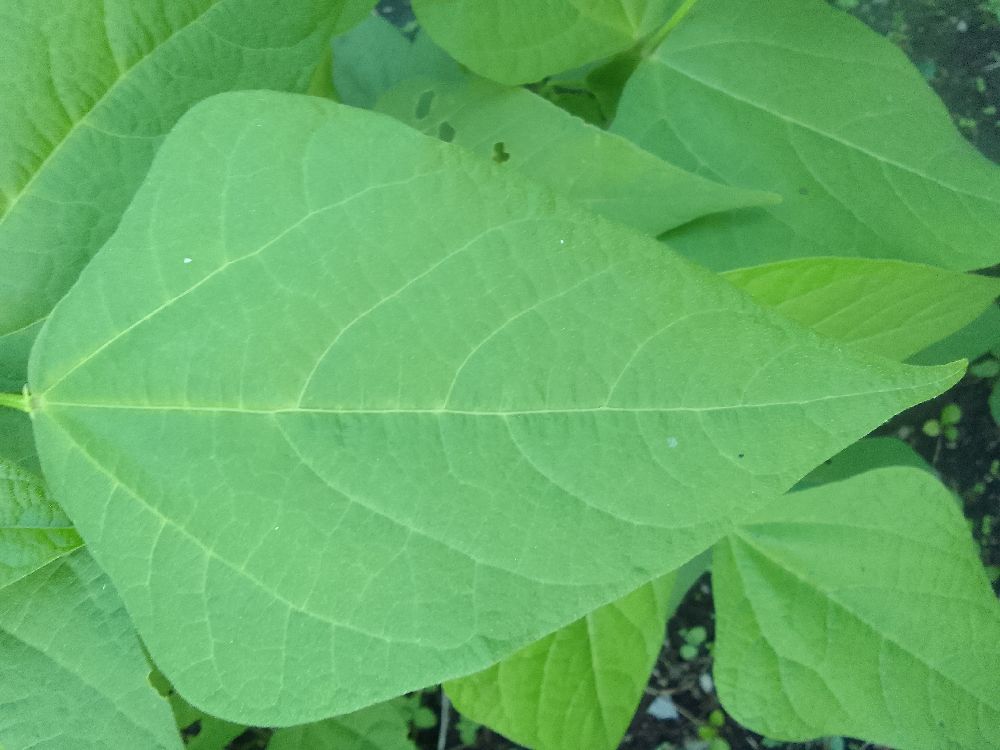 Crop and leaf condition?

common bean, healthy
